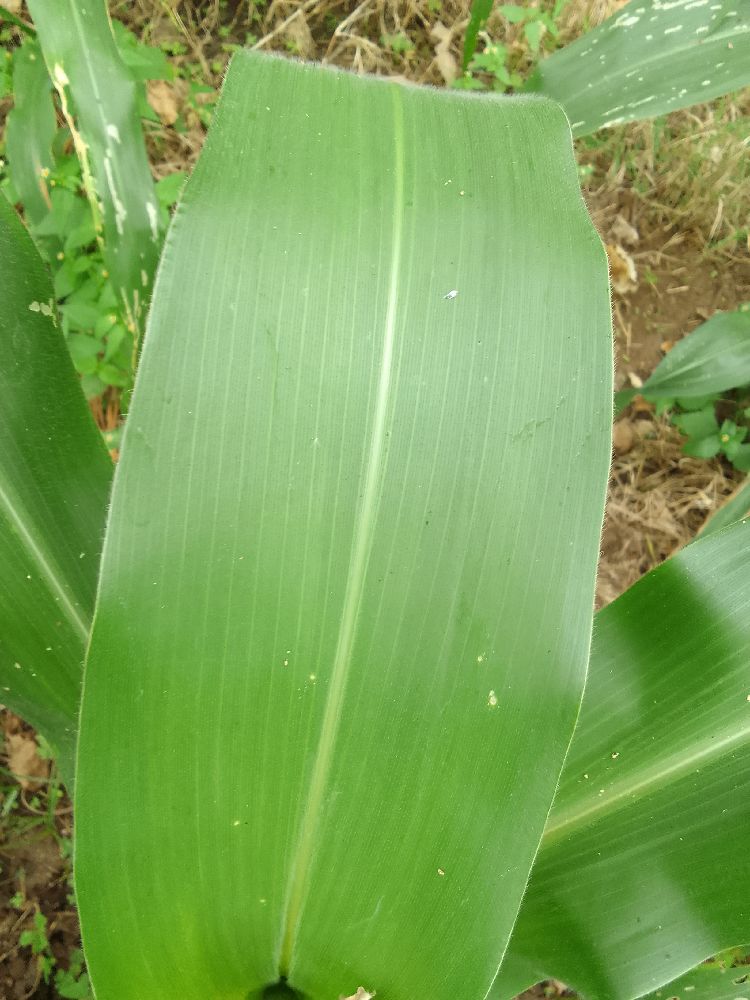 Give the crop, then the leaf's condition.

maize, healthy
